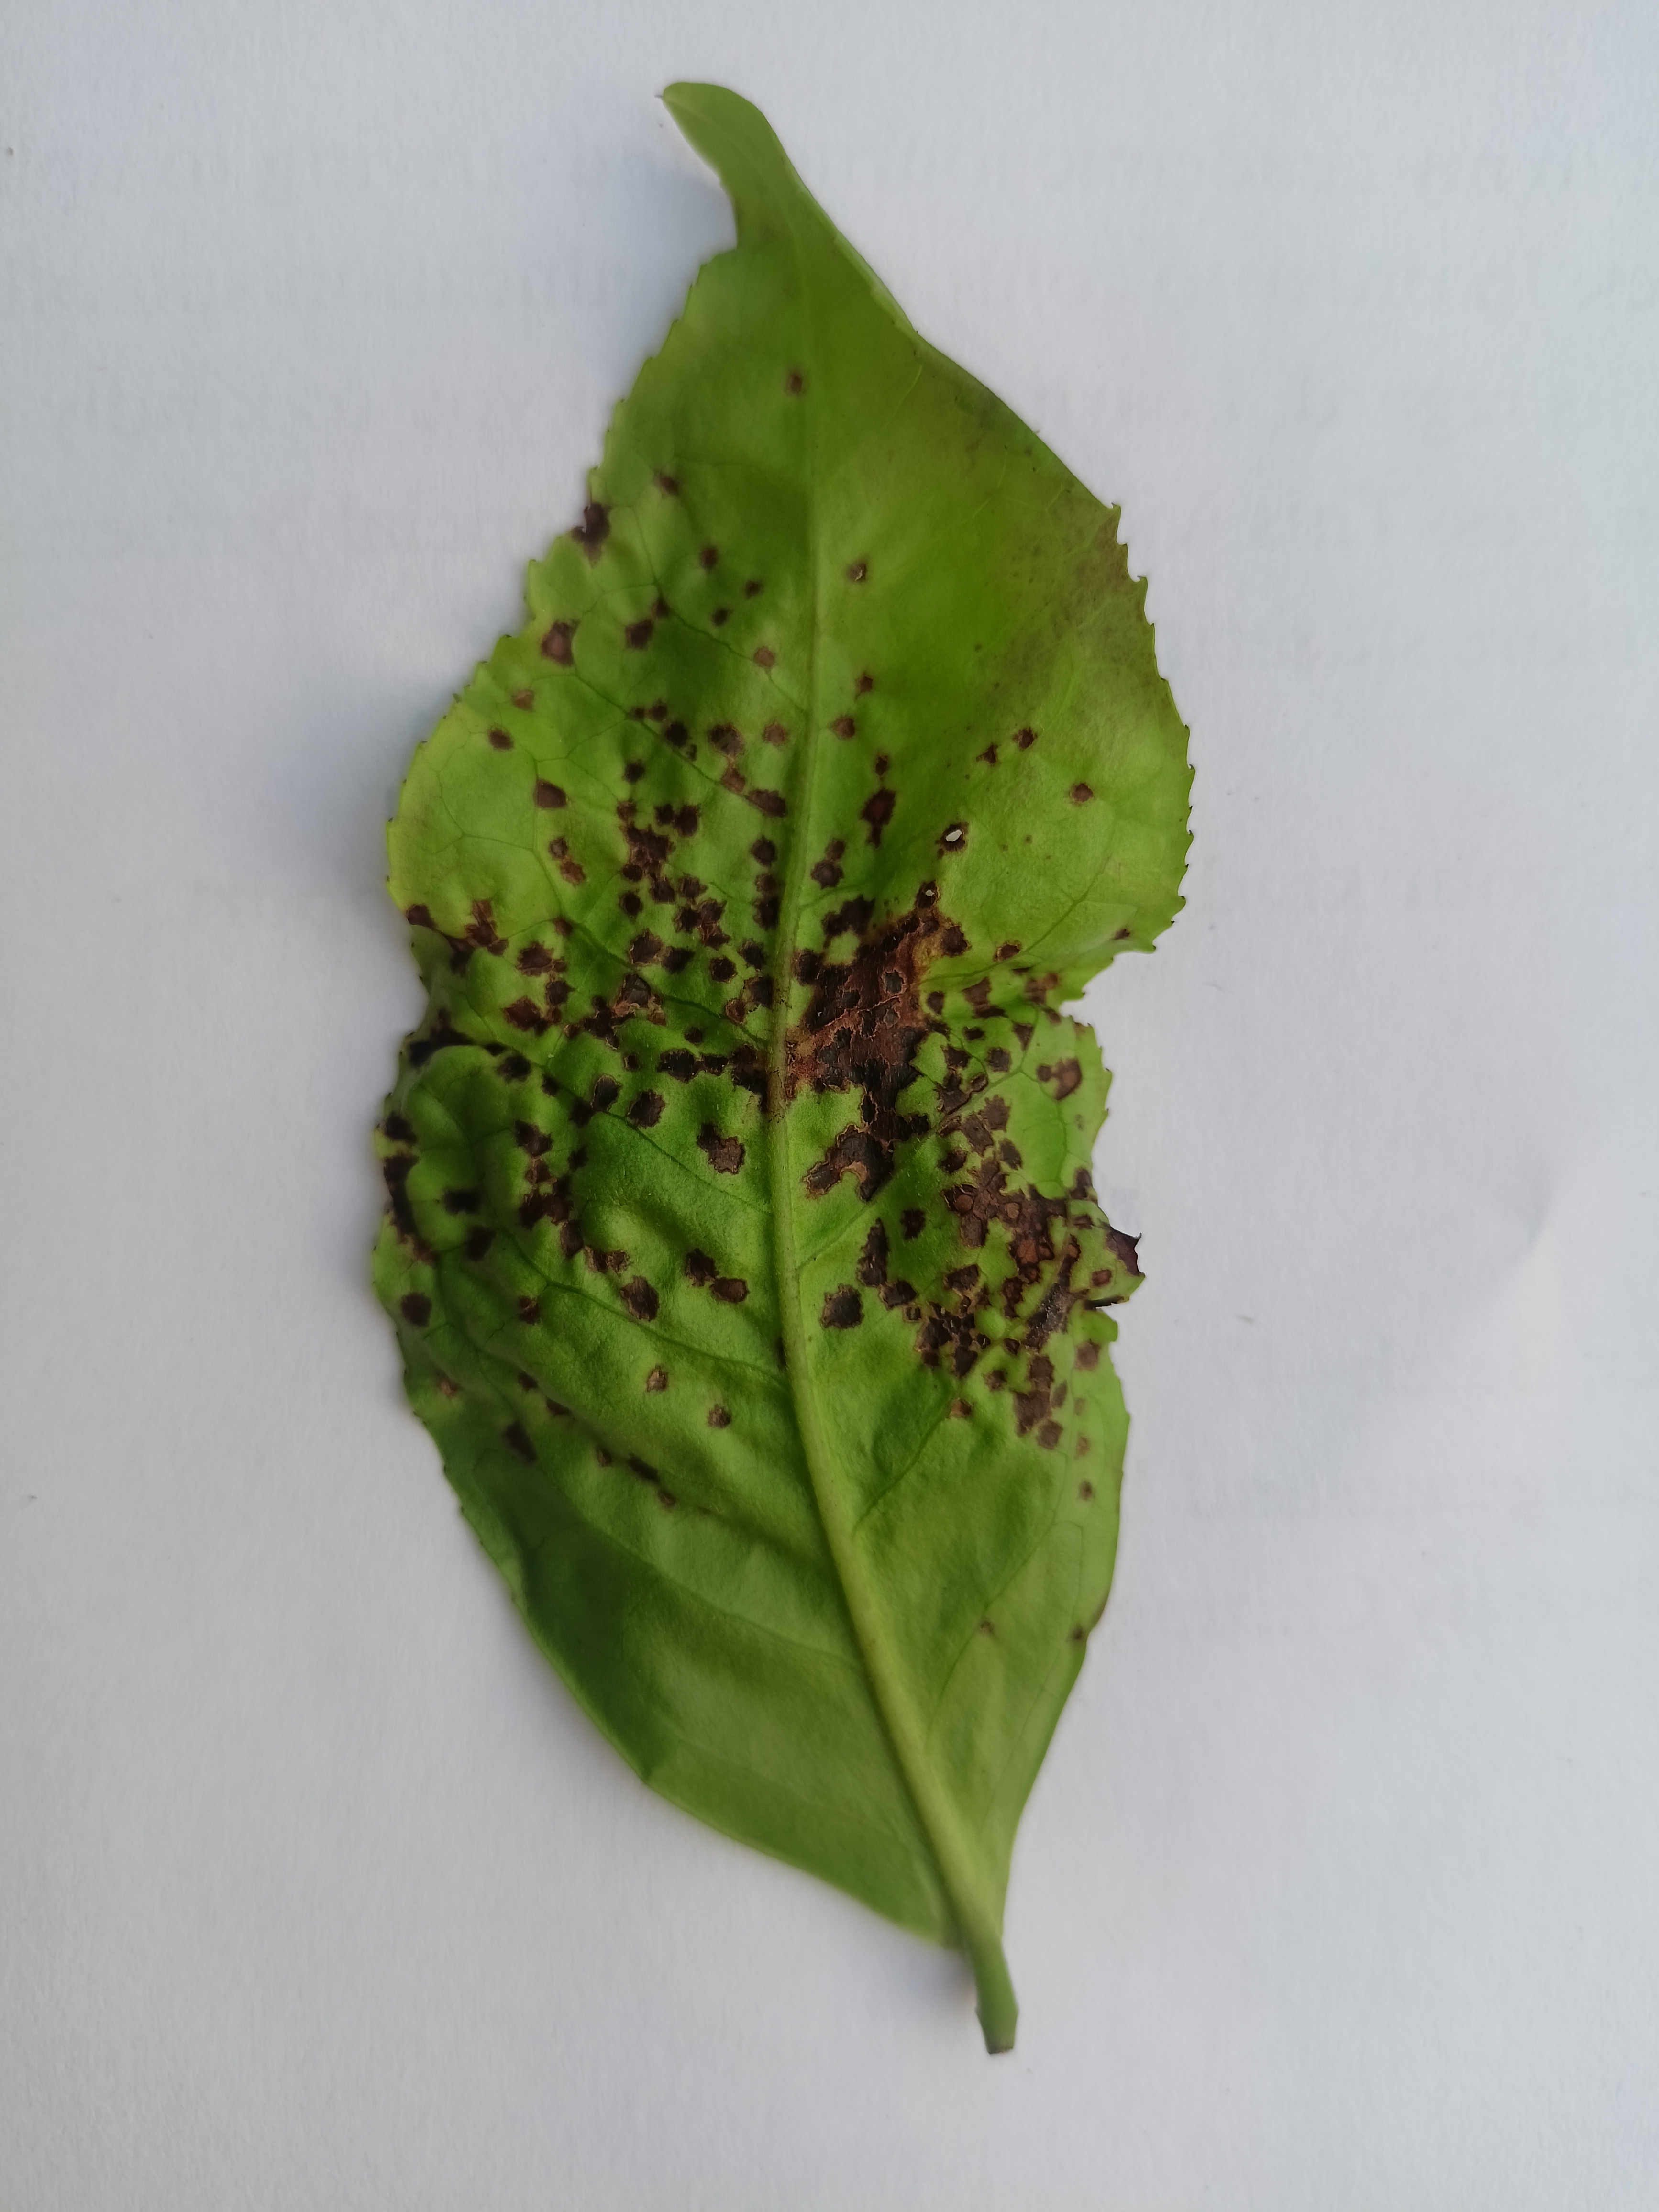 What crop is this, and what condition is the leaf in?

tea, helopeltis
